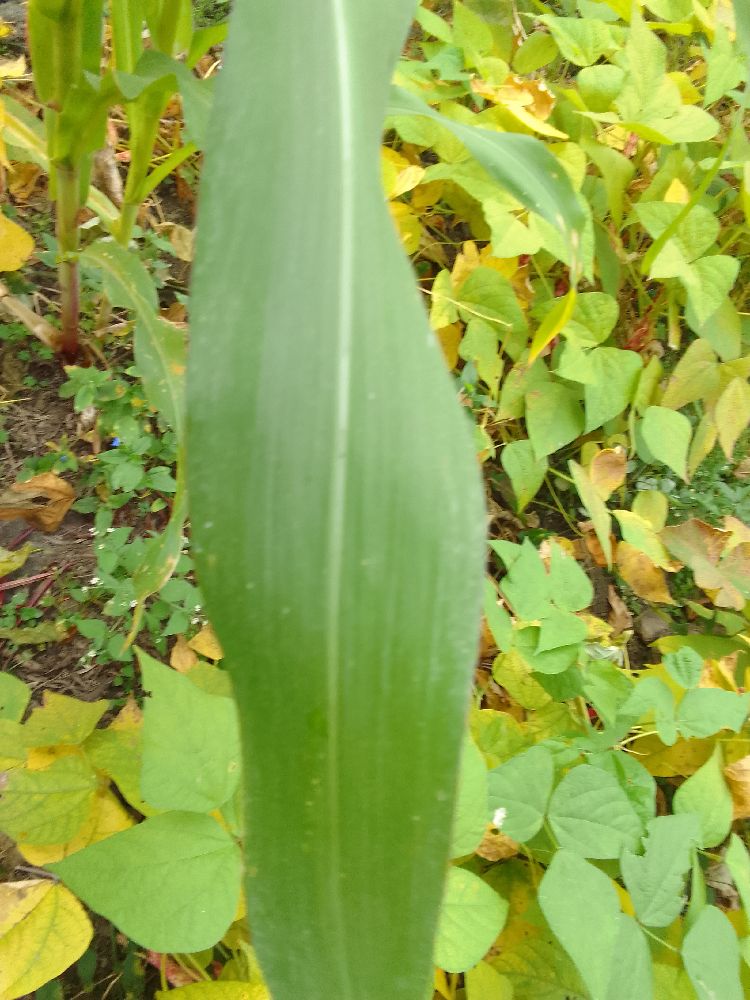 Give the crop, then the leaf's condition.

maize, healthy
